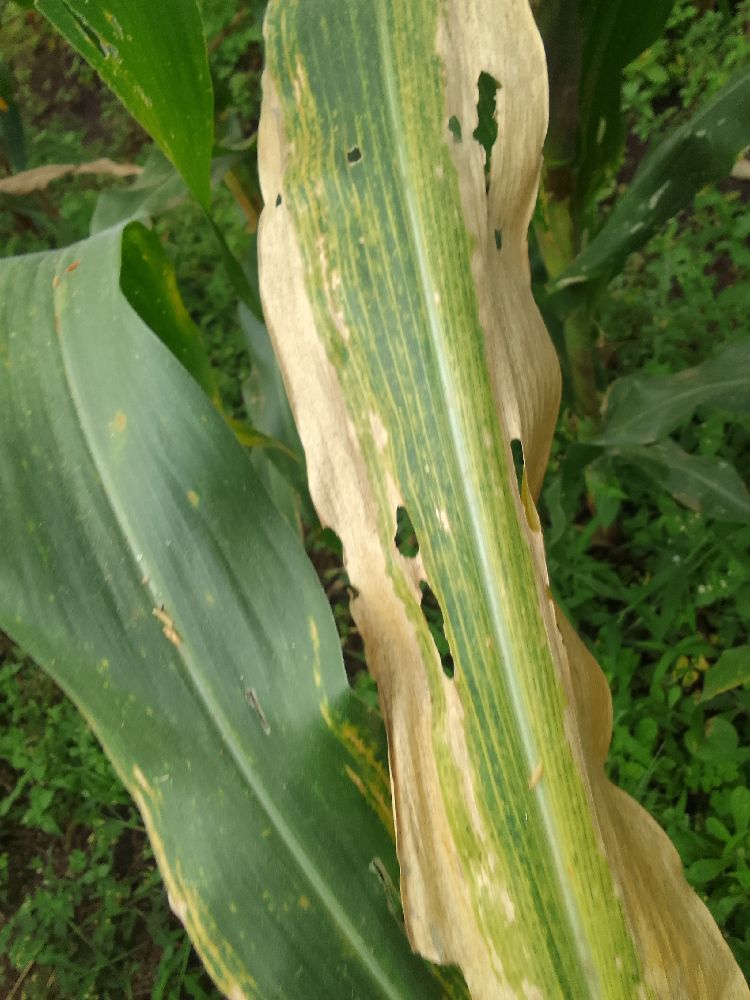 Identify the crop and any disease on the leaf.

maize, maize lethal necrosis
